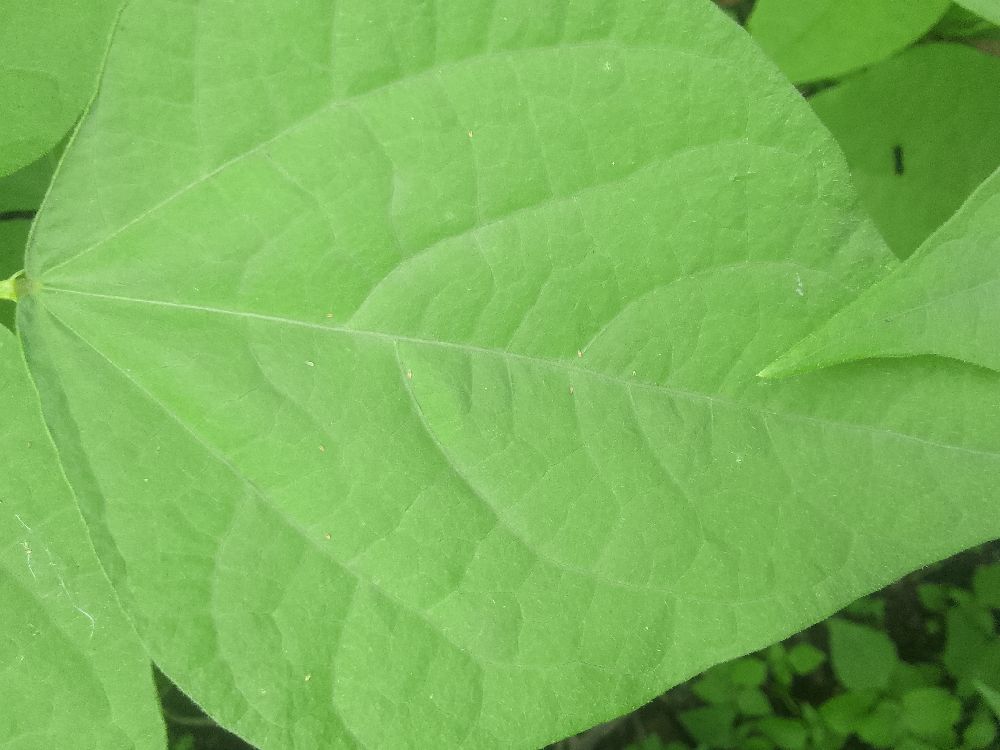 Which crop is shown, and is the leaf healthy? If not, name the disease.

common bean, healthy
